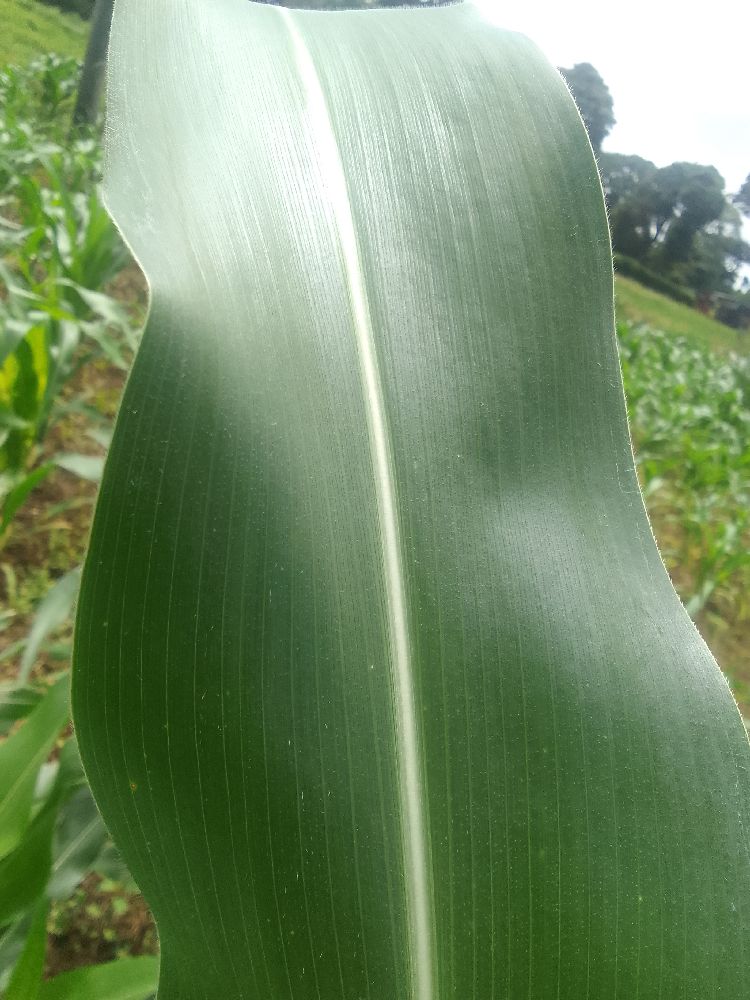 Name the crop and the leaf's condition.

maize, healthy
